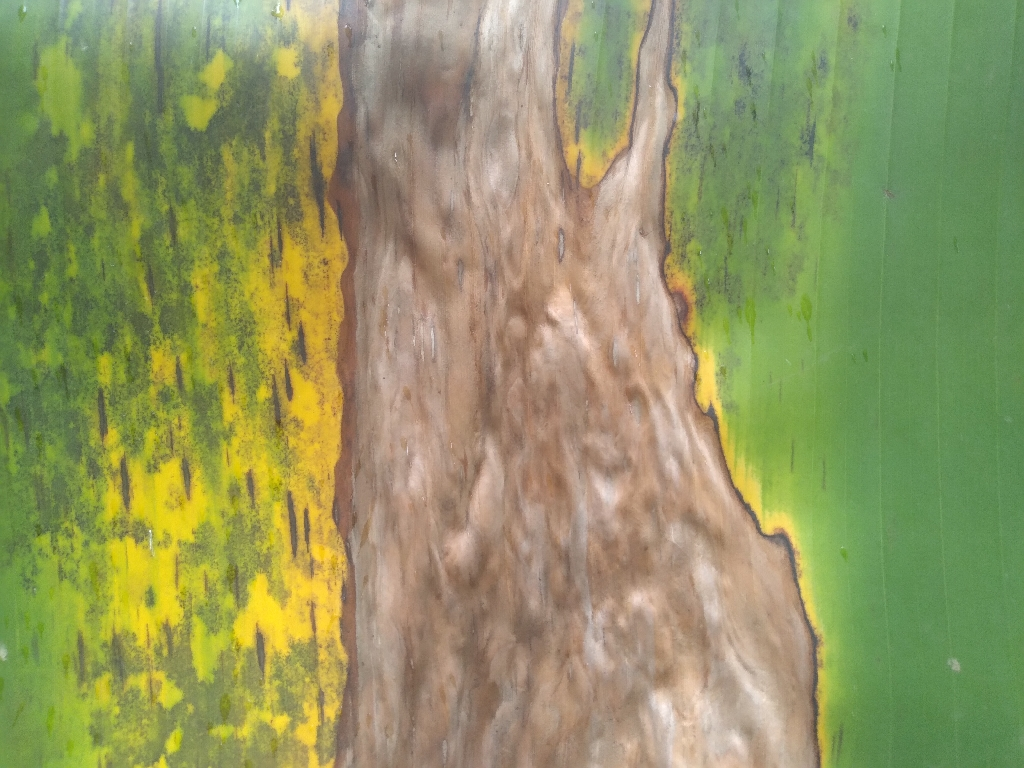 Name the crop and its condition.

banana, black sigatoka
